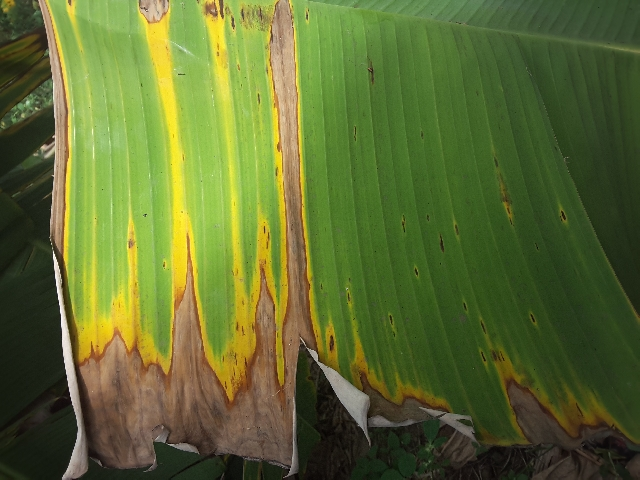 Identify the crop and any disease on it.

banana, fusarium wilt race 1
